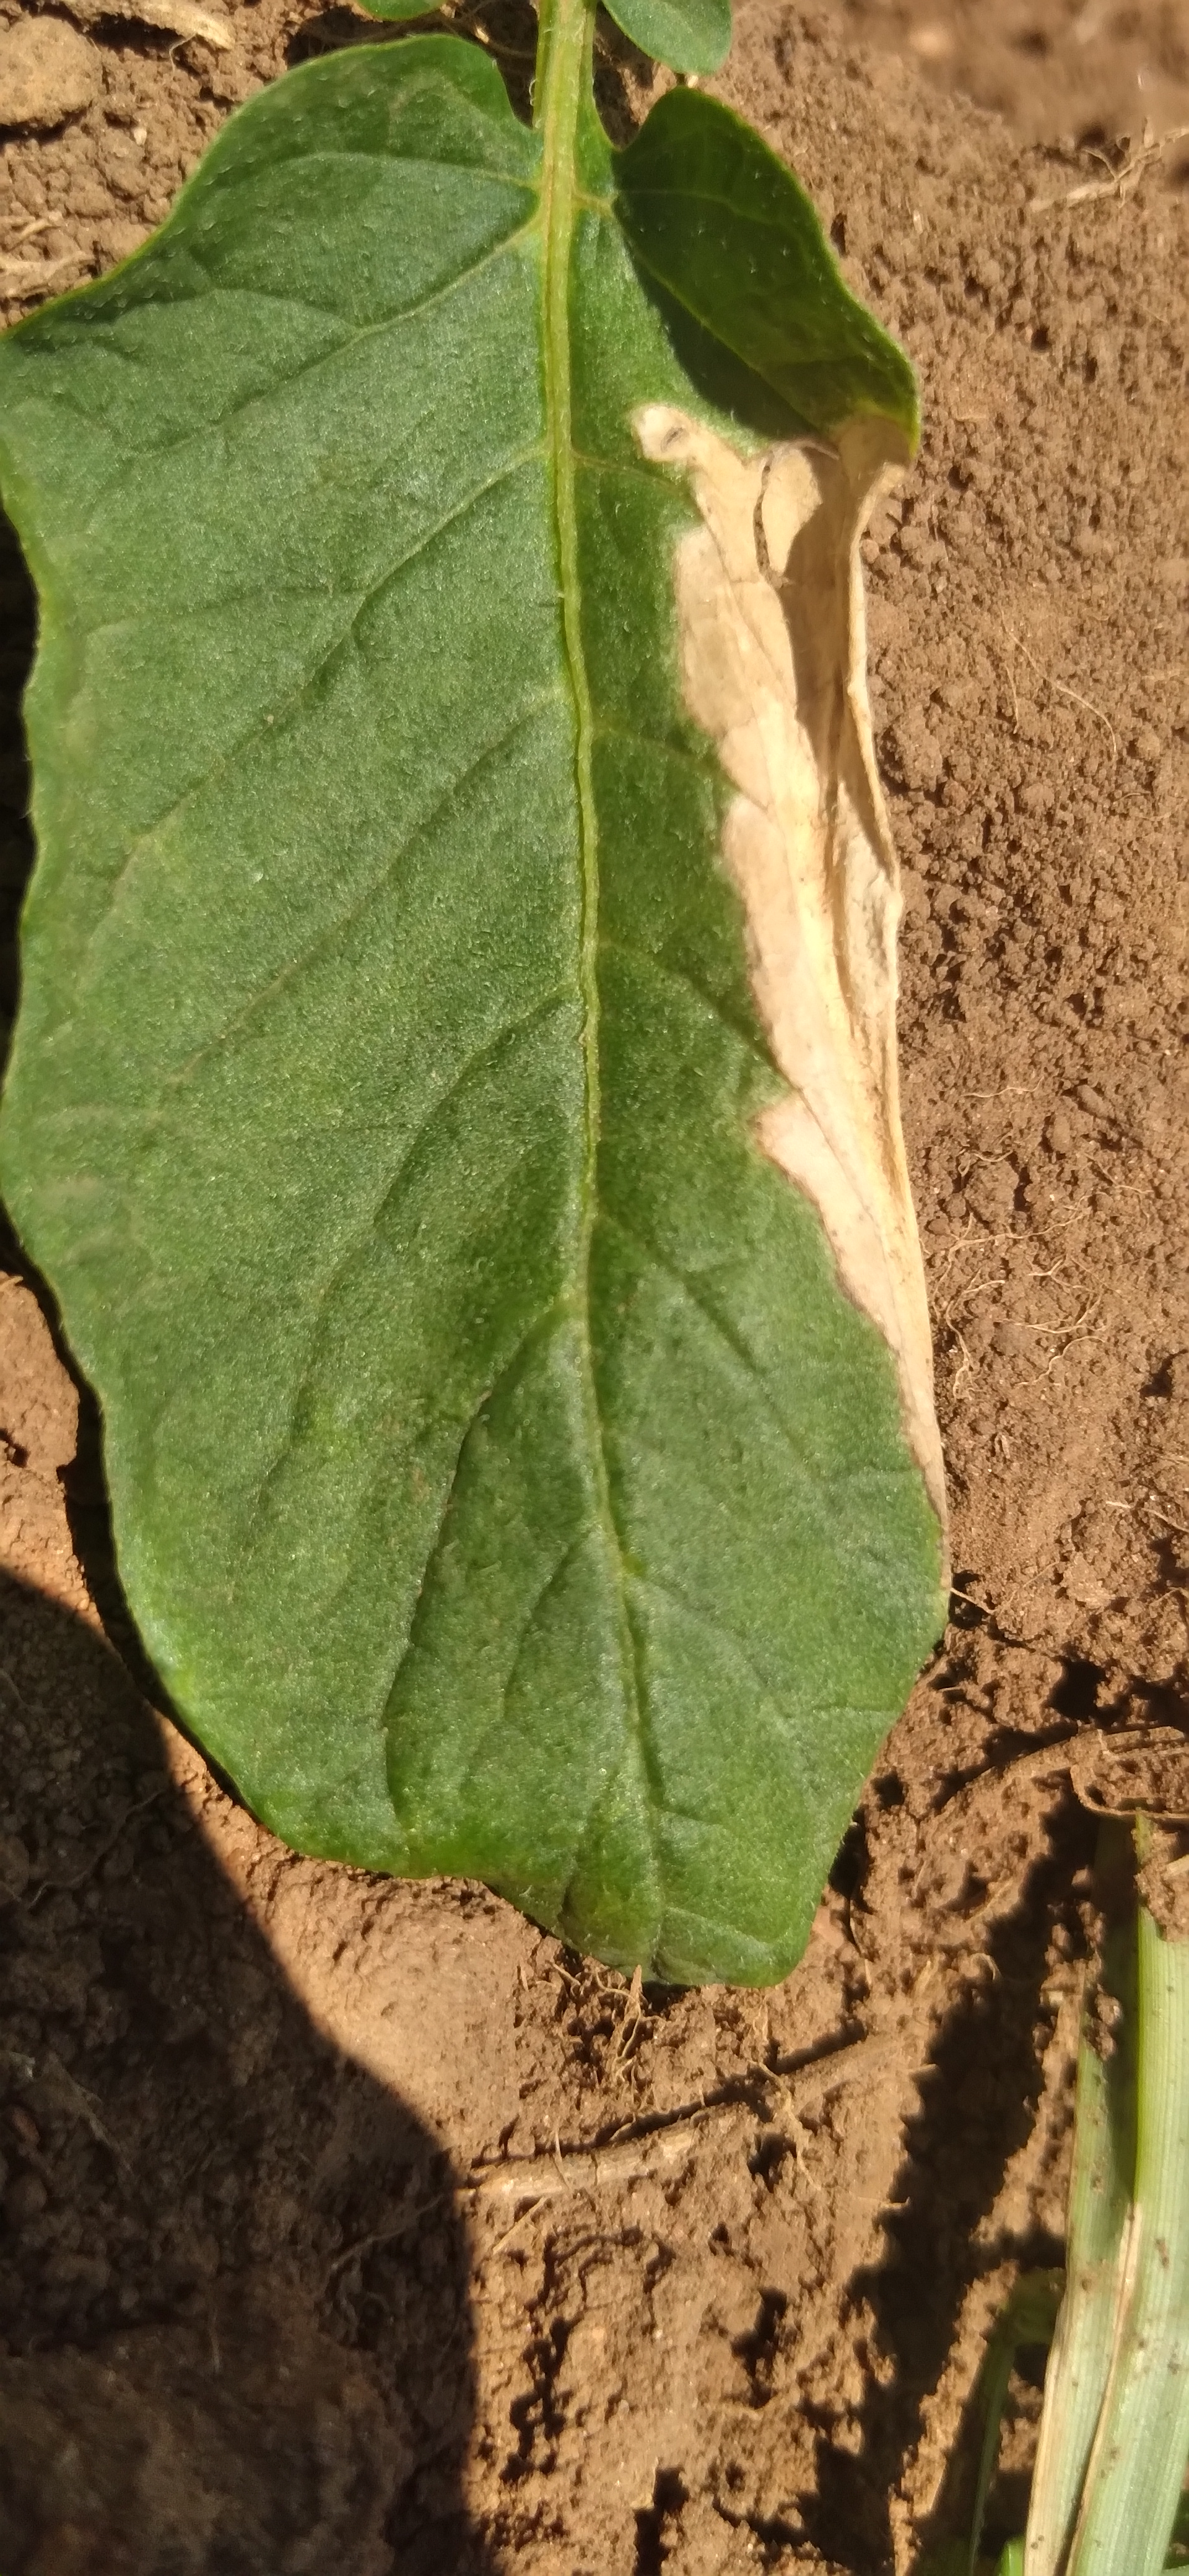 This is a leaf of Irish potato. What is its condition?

early blight
